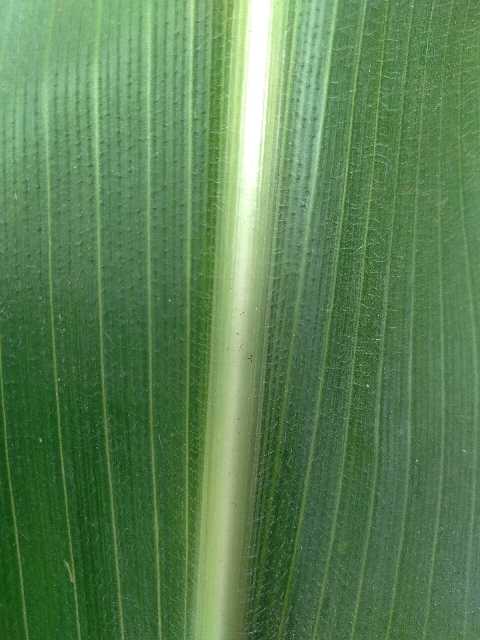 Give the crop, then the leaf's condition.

maize, healthy
